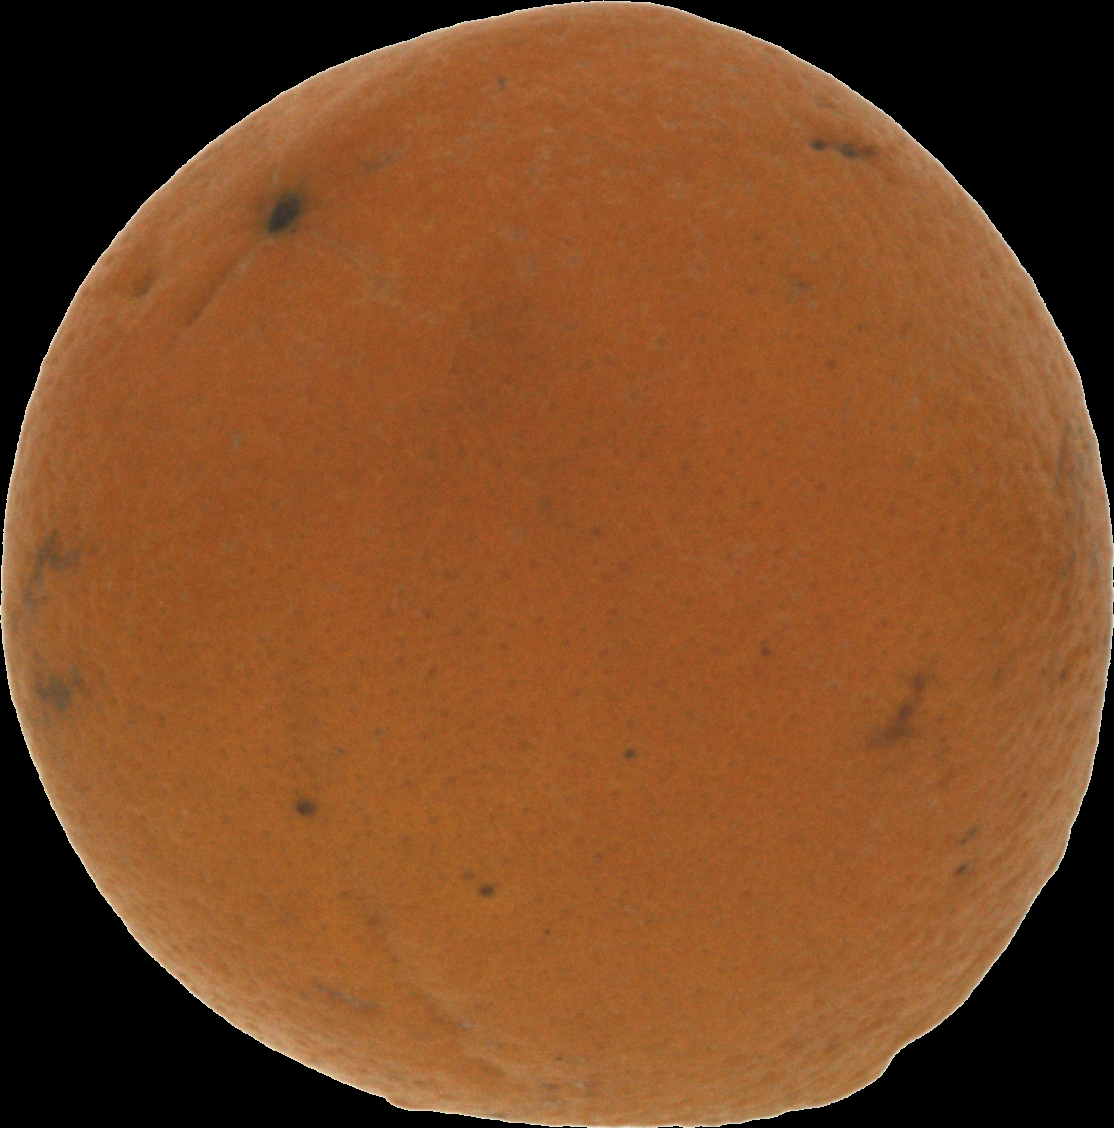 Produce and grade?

orange, bad
